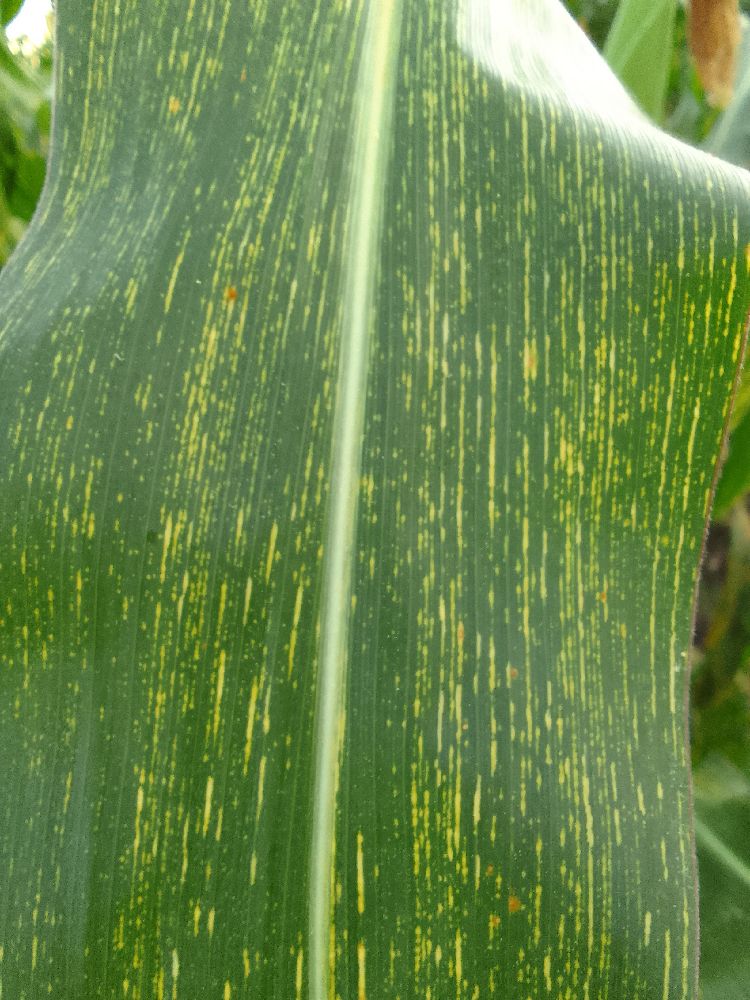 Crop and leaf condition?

maize, maize streak virus
